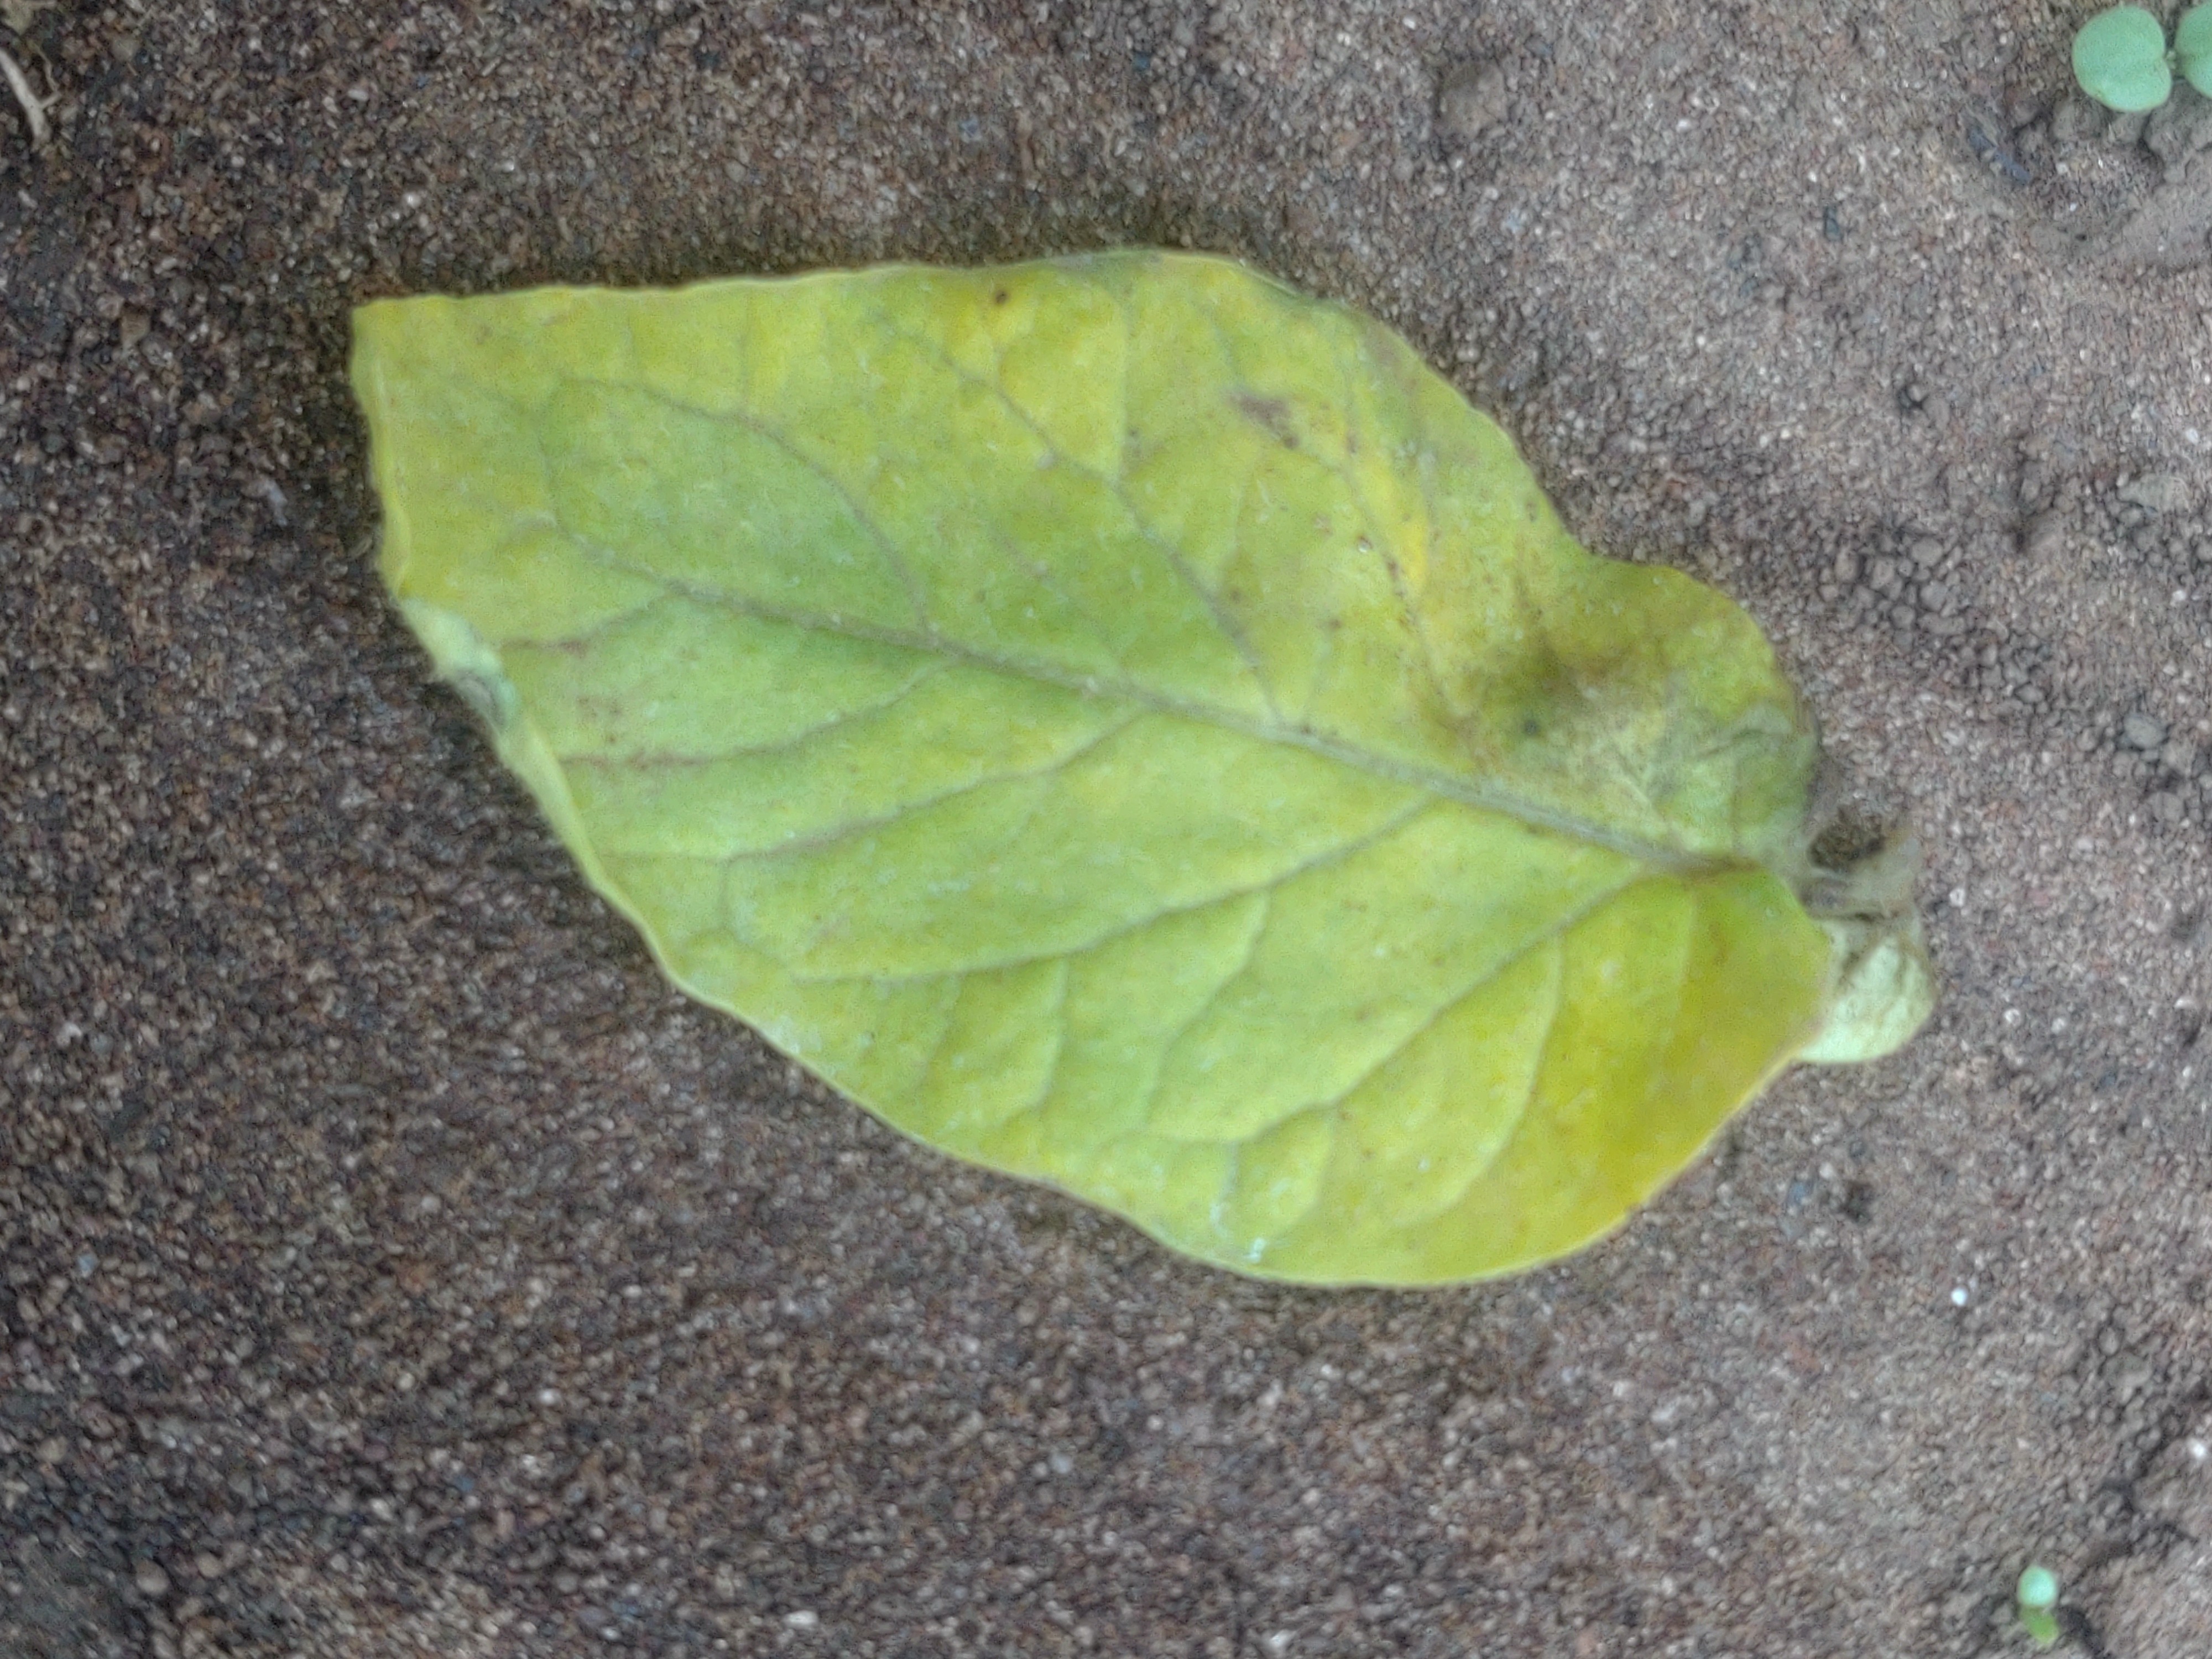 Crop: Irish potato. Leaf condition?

late blight
